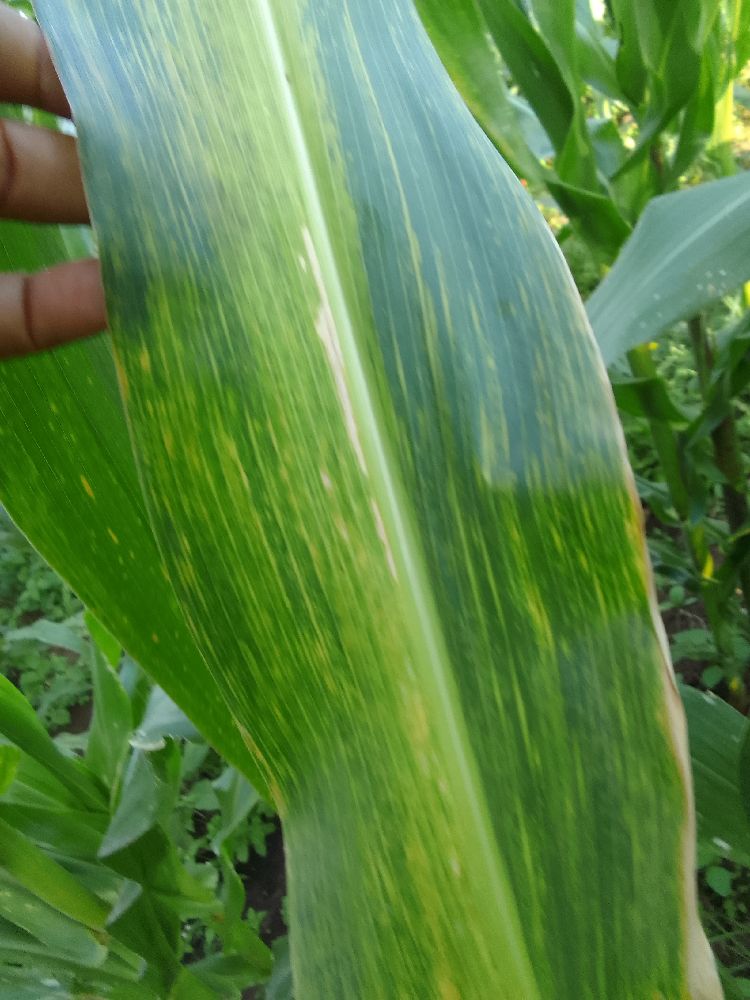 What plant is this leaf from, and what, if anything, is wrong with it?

maize, maize lethal necrosis
